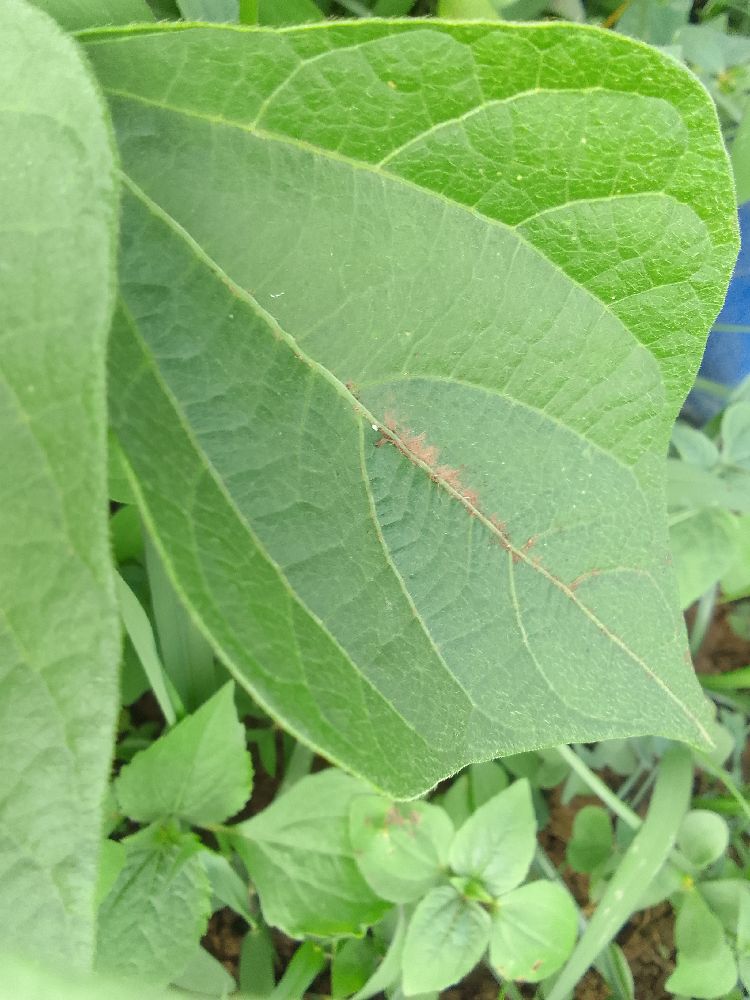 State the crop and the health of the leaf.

common bean, healthy
